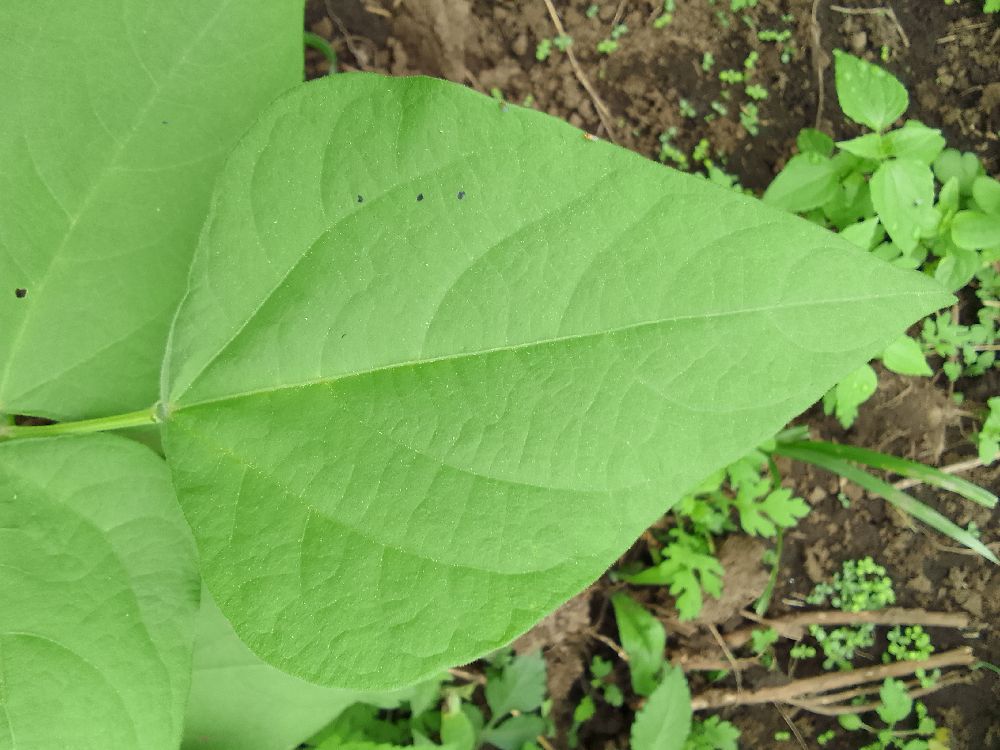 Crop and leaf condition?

common bean, healthy
